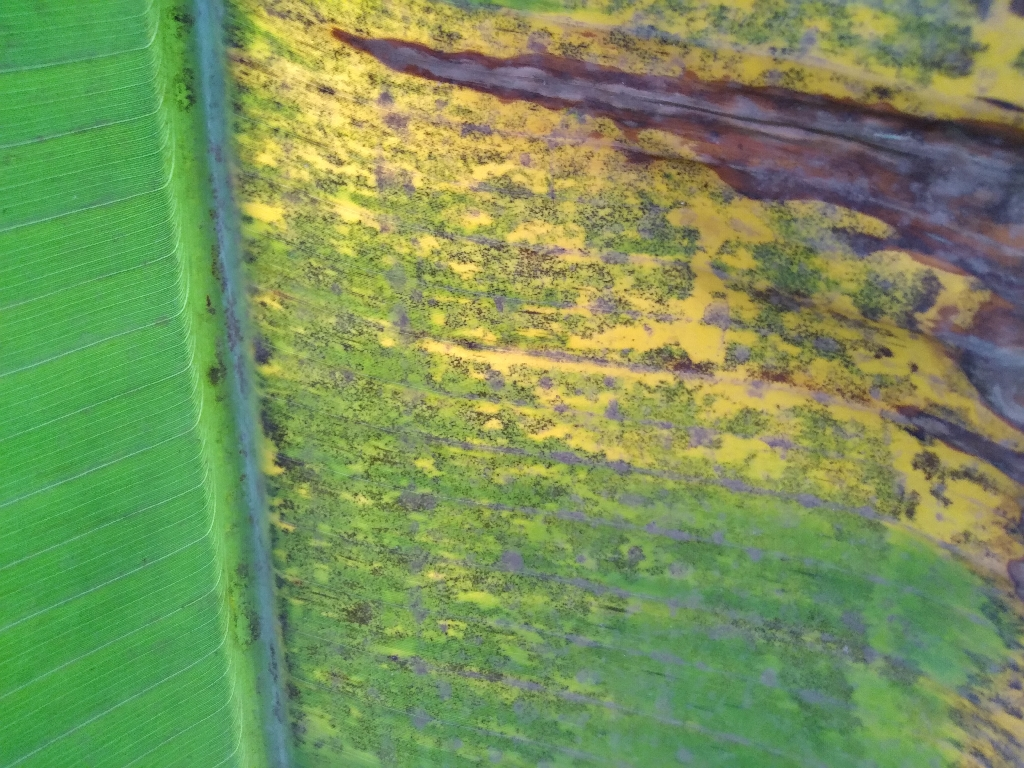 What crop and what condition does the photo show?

banana, black sigatoka
